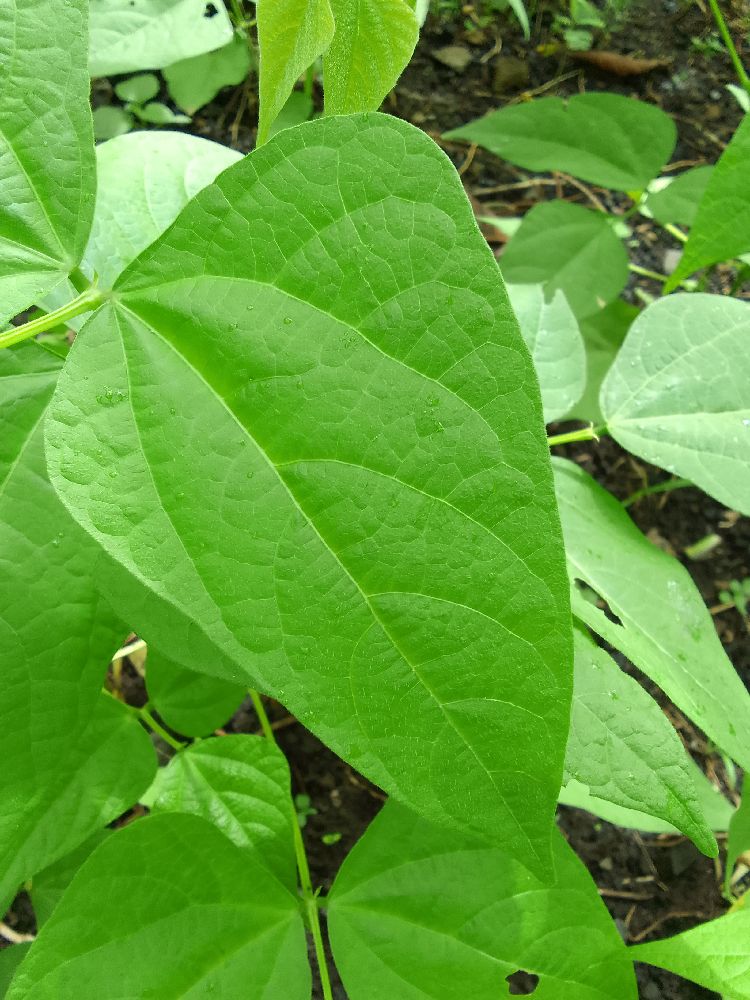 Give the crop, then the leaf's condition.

common bean, healthy
